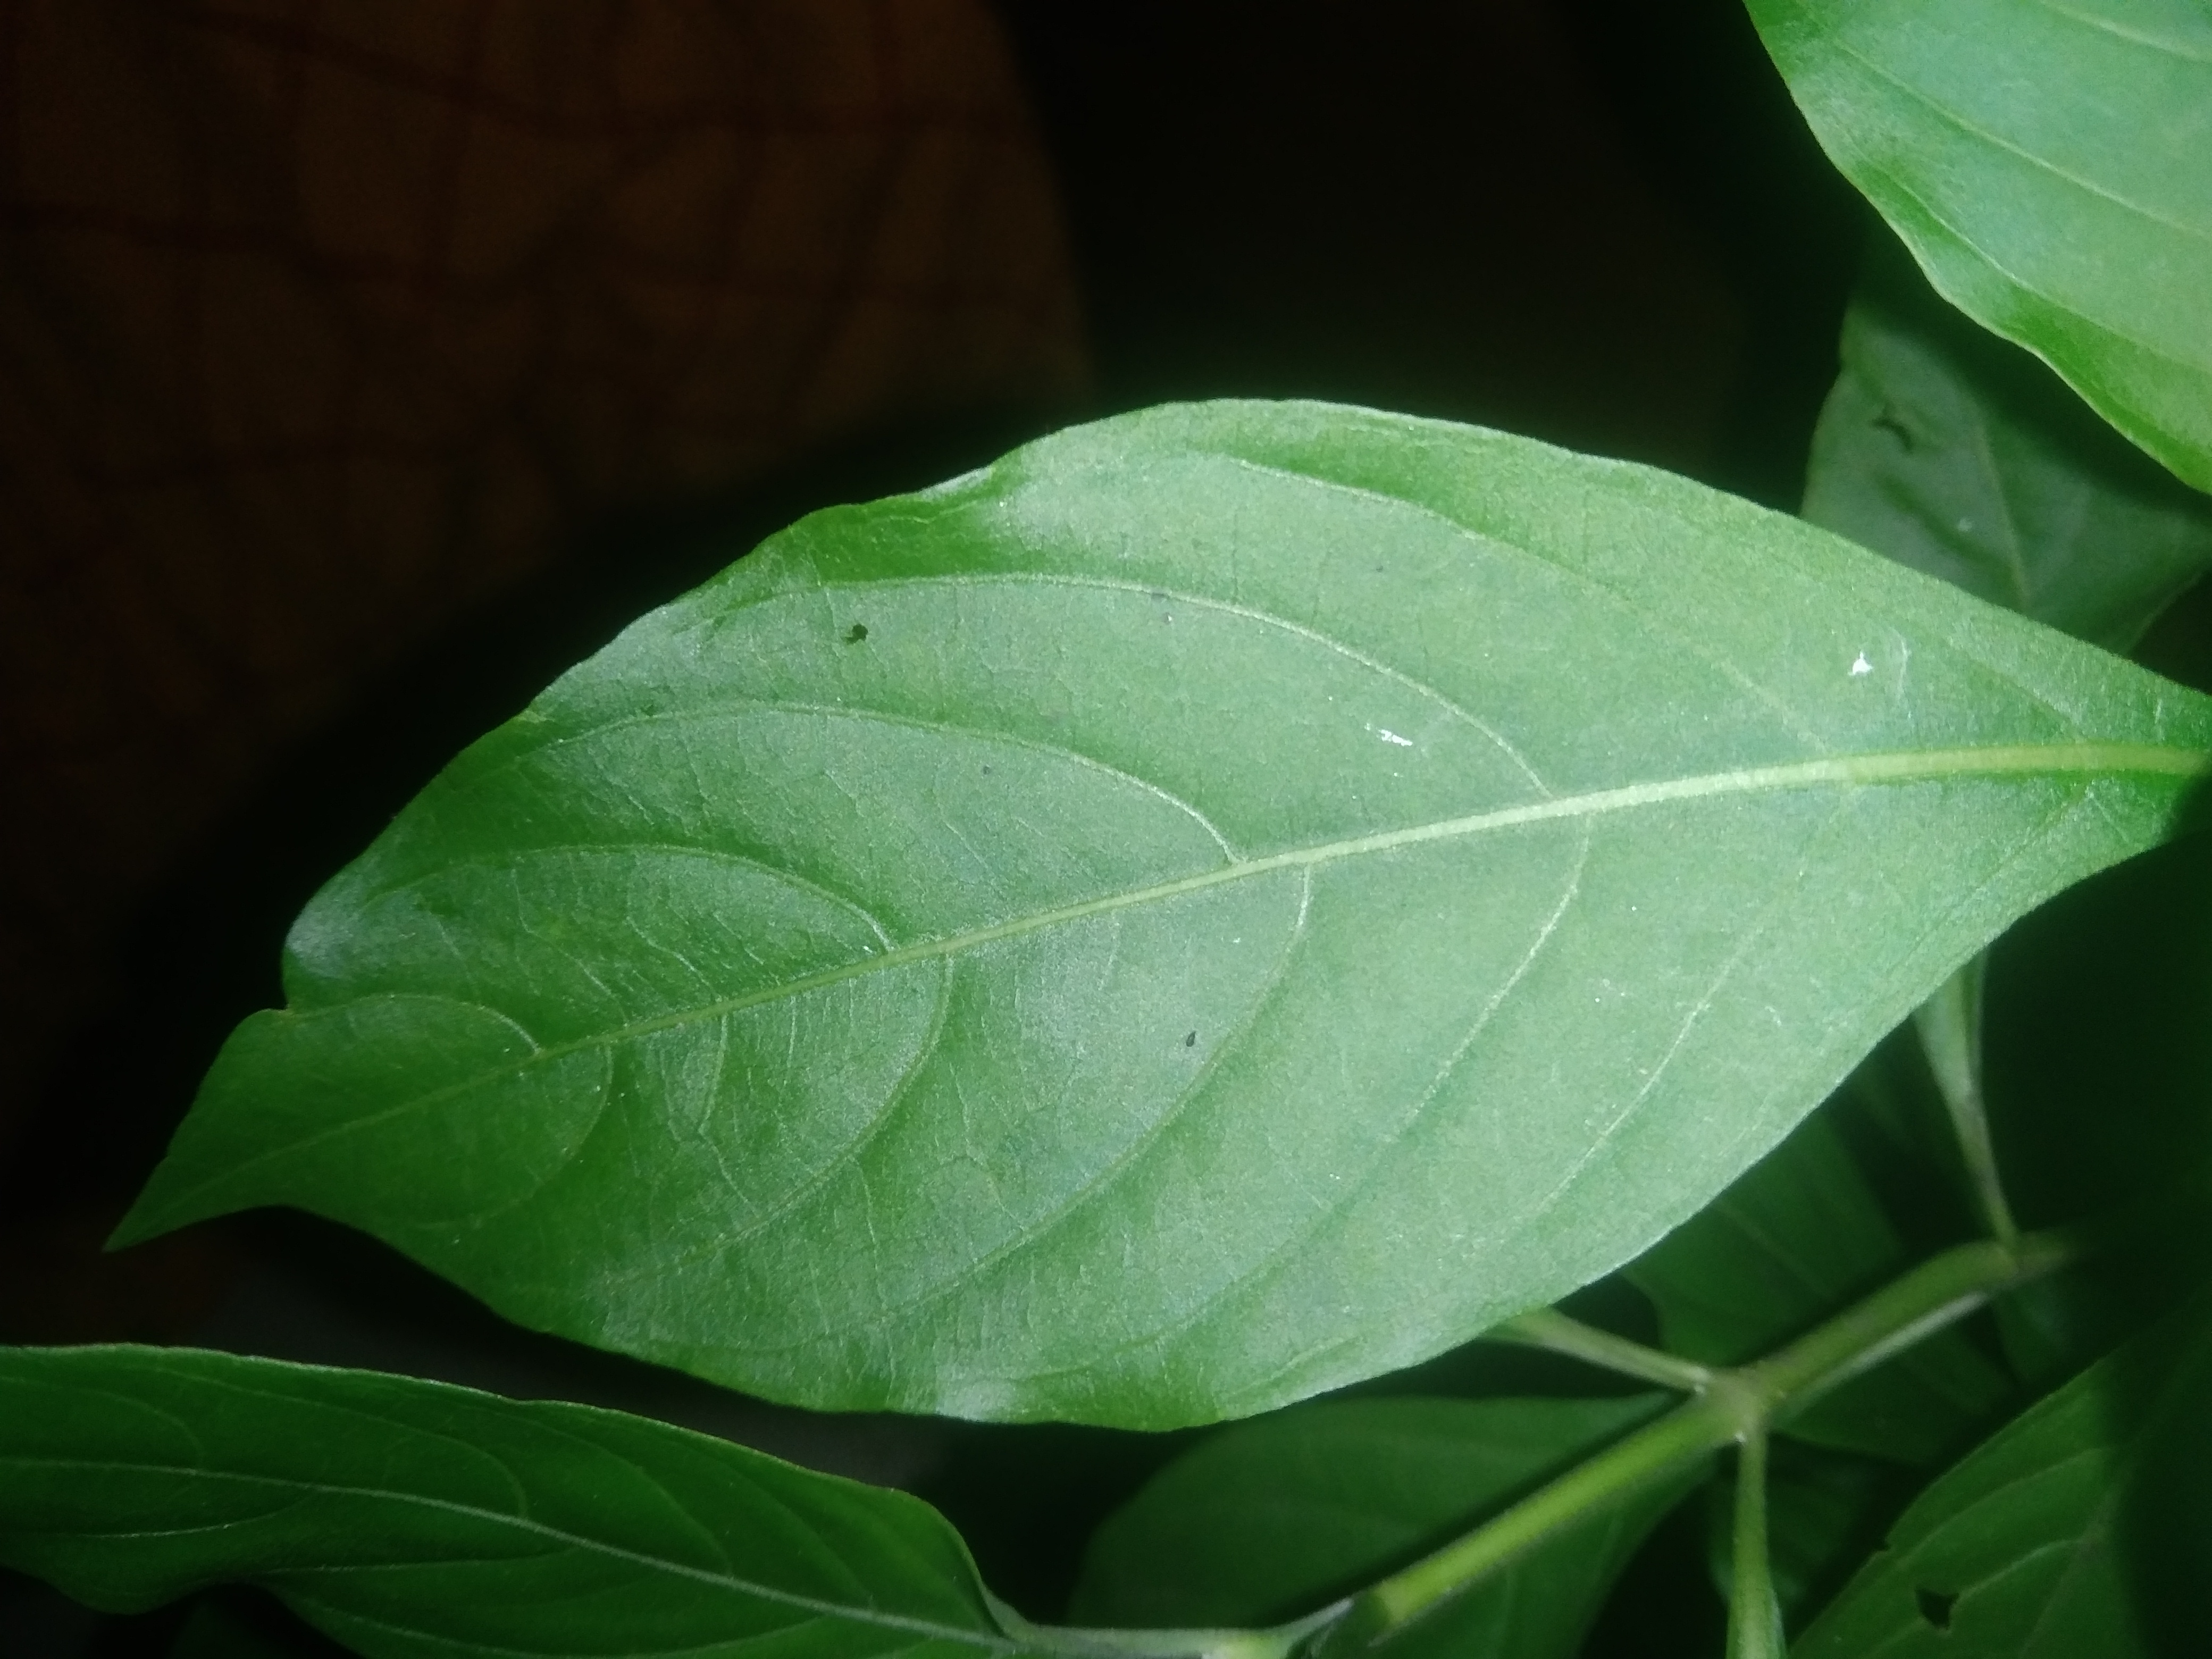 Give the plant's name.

vasaka
